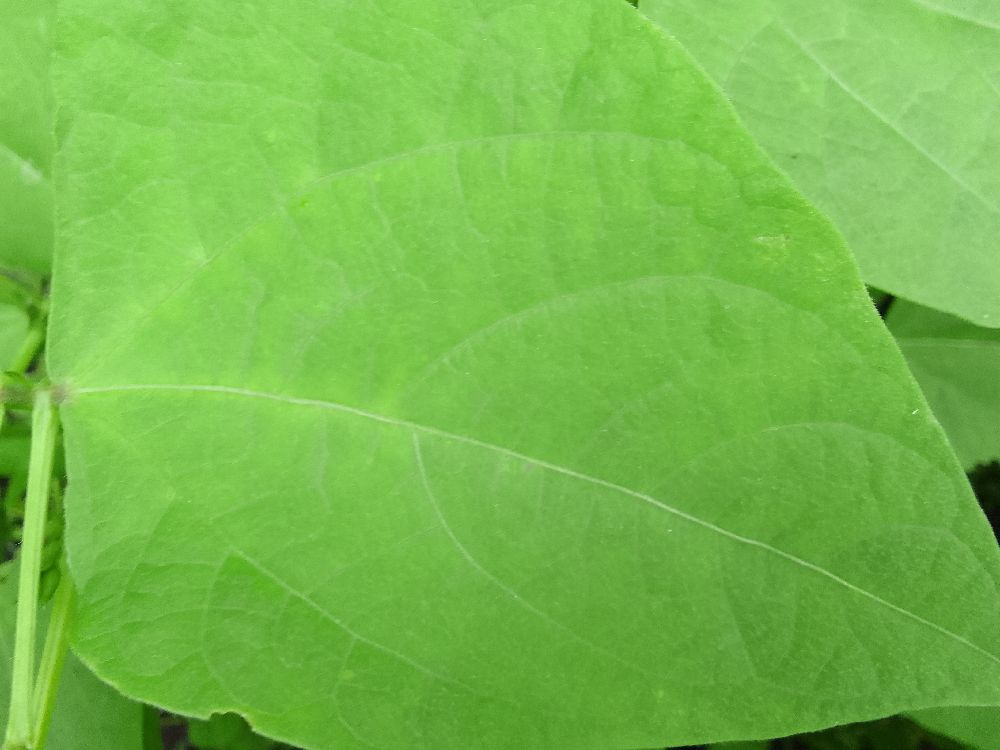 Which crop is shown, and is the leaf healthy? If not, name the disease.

common bean, healthy
